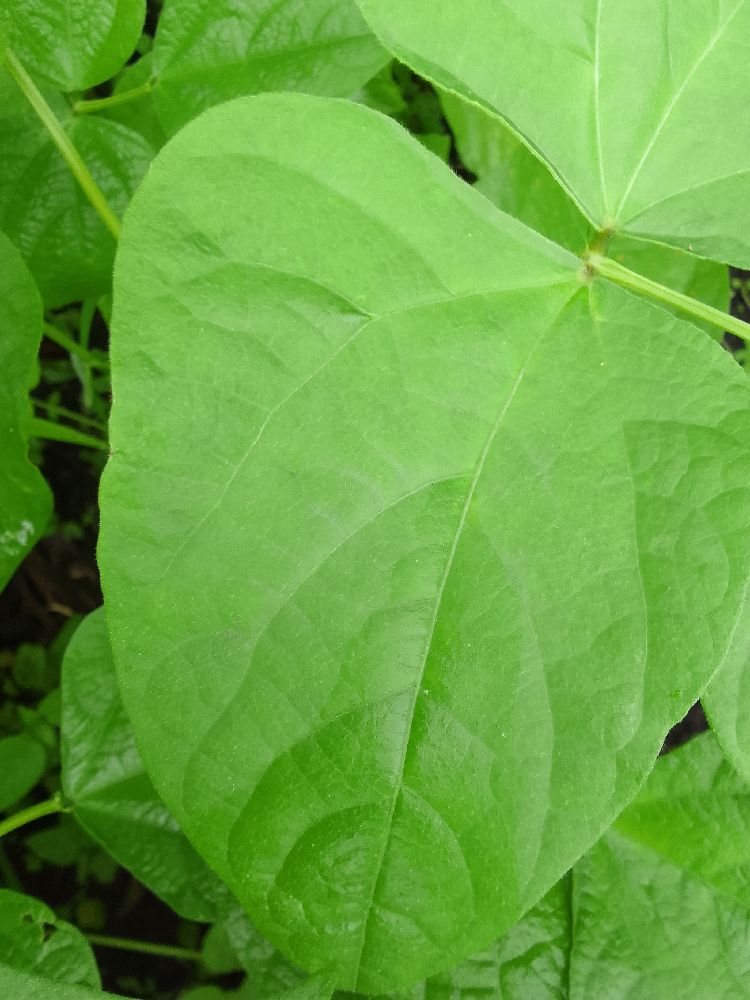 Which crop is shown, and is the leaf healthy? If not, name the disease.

common bean, healthy
